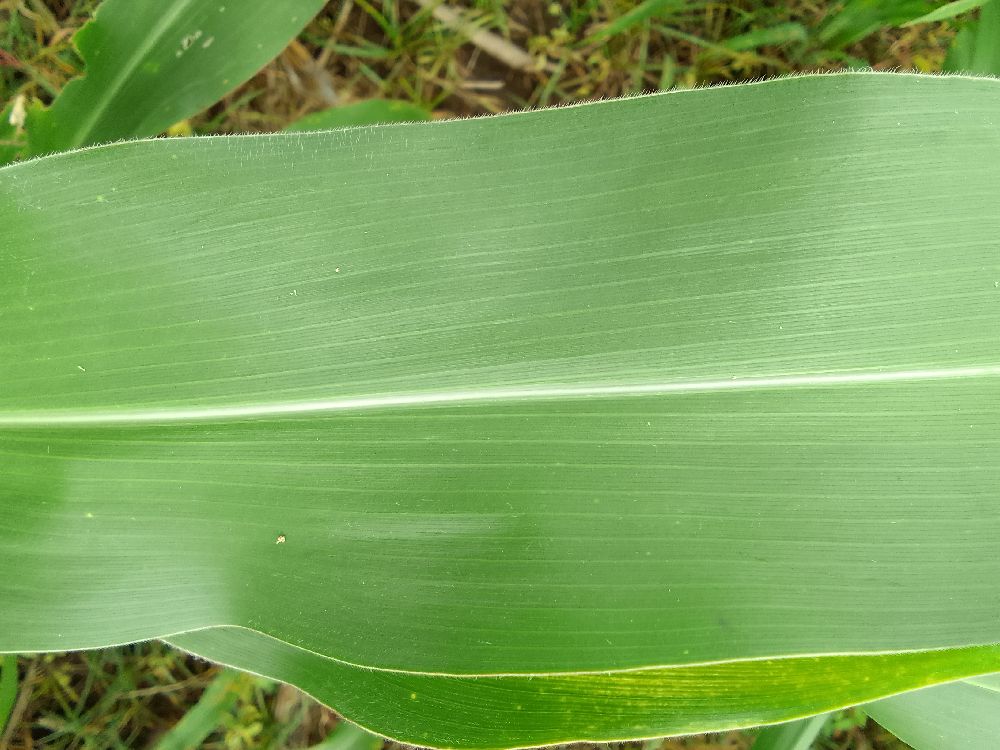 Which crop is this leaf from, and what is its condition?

maize, healthy
